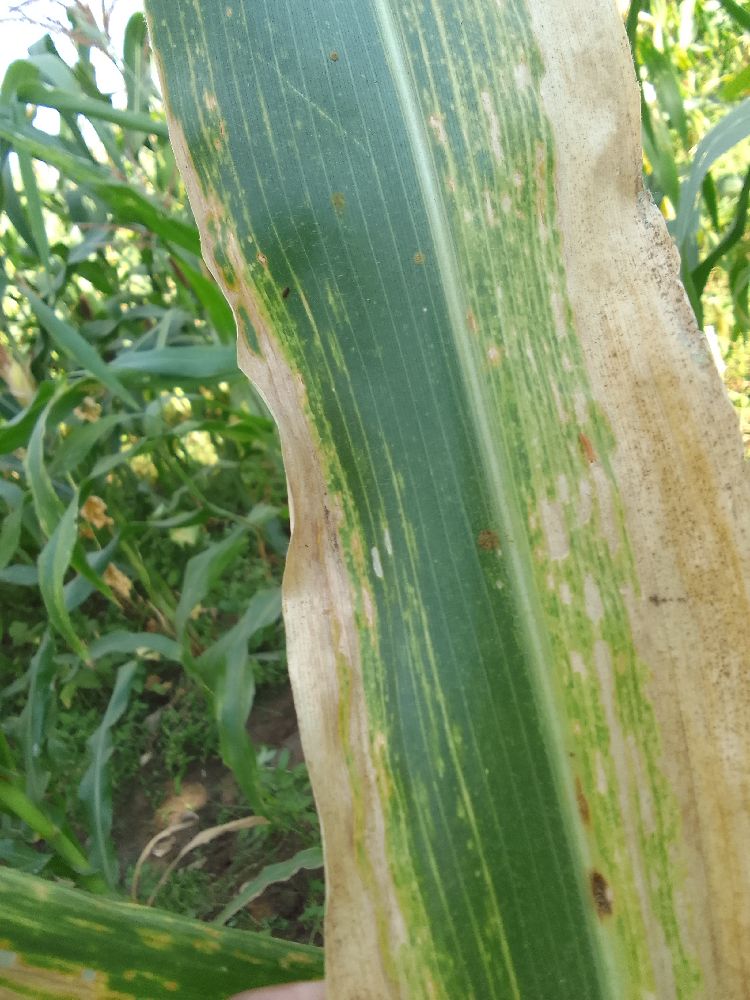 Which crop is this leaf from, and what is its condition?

maize, maize lethal necrosis
